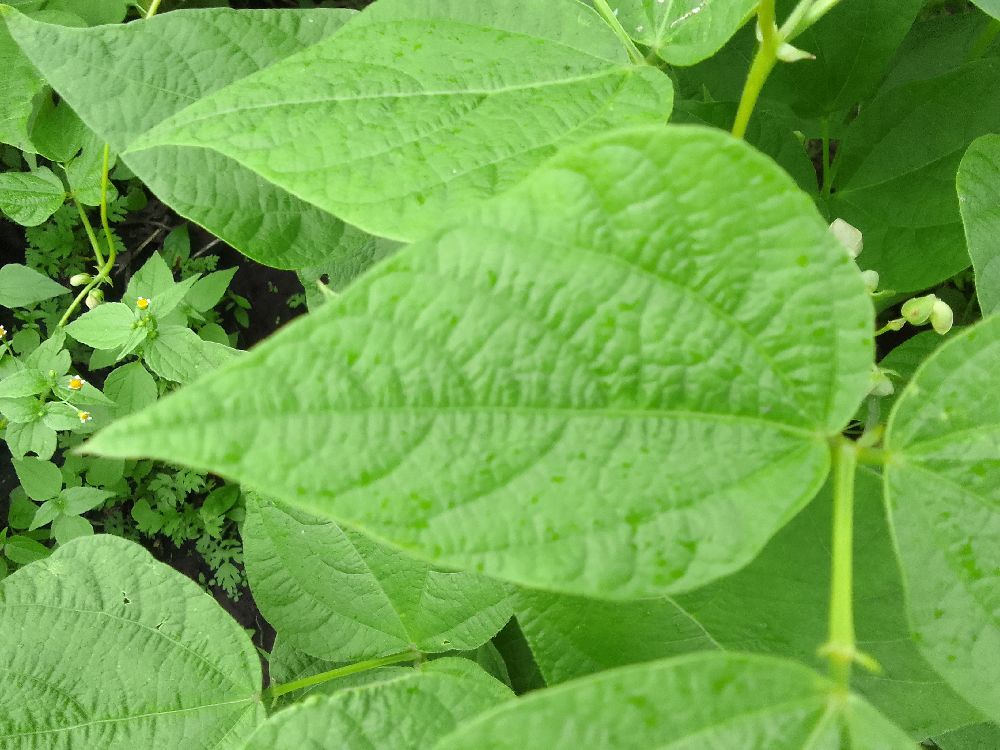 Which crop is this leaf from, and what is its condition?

common bean, healthy
